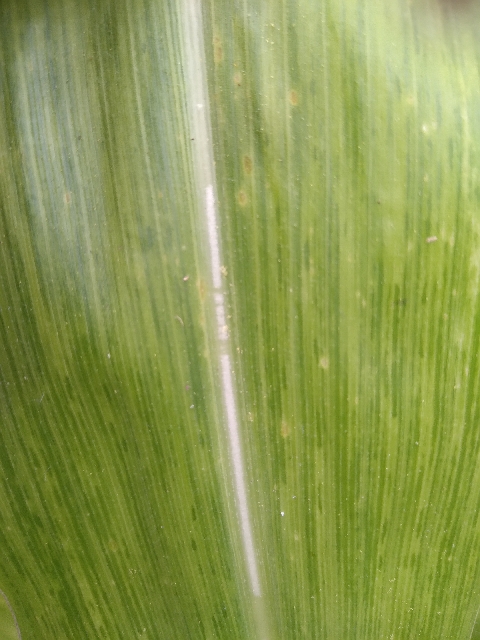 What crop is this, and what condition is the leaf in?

maize, maize lethal necrosis
